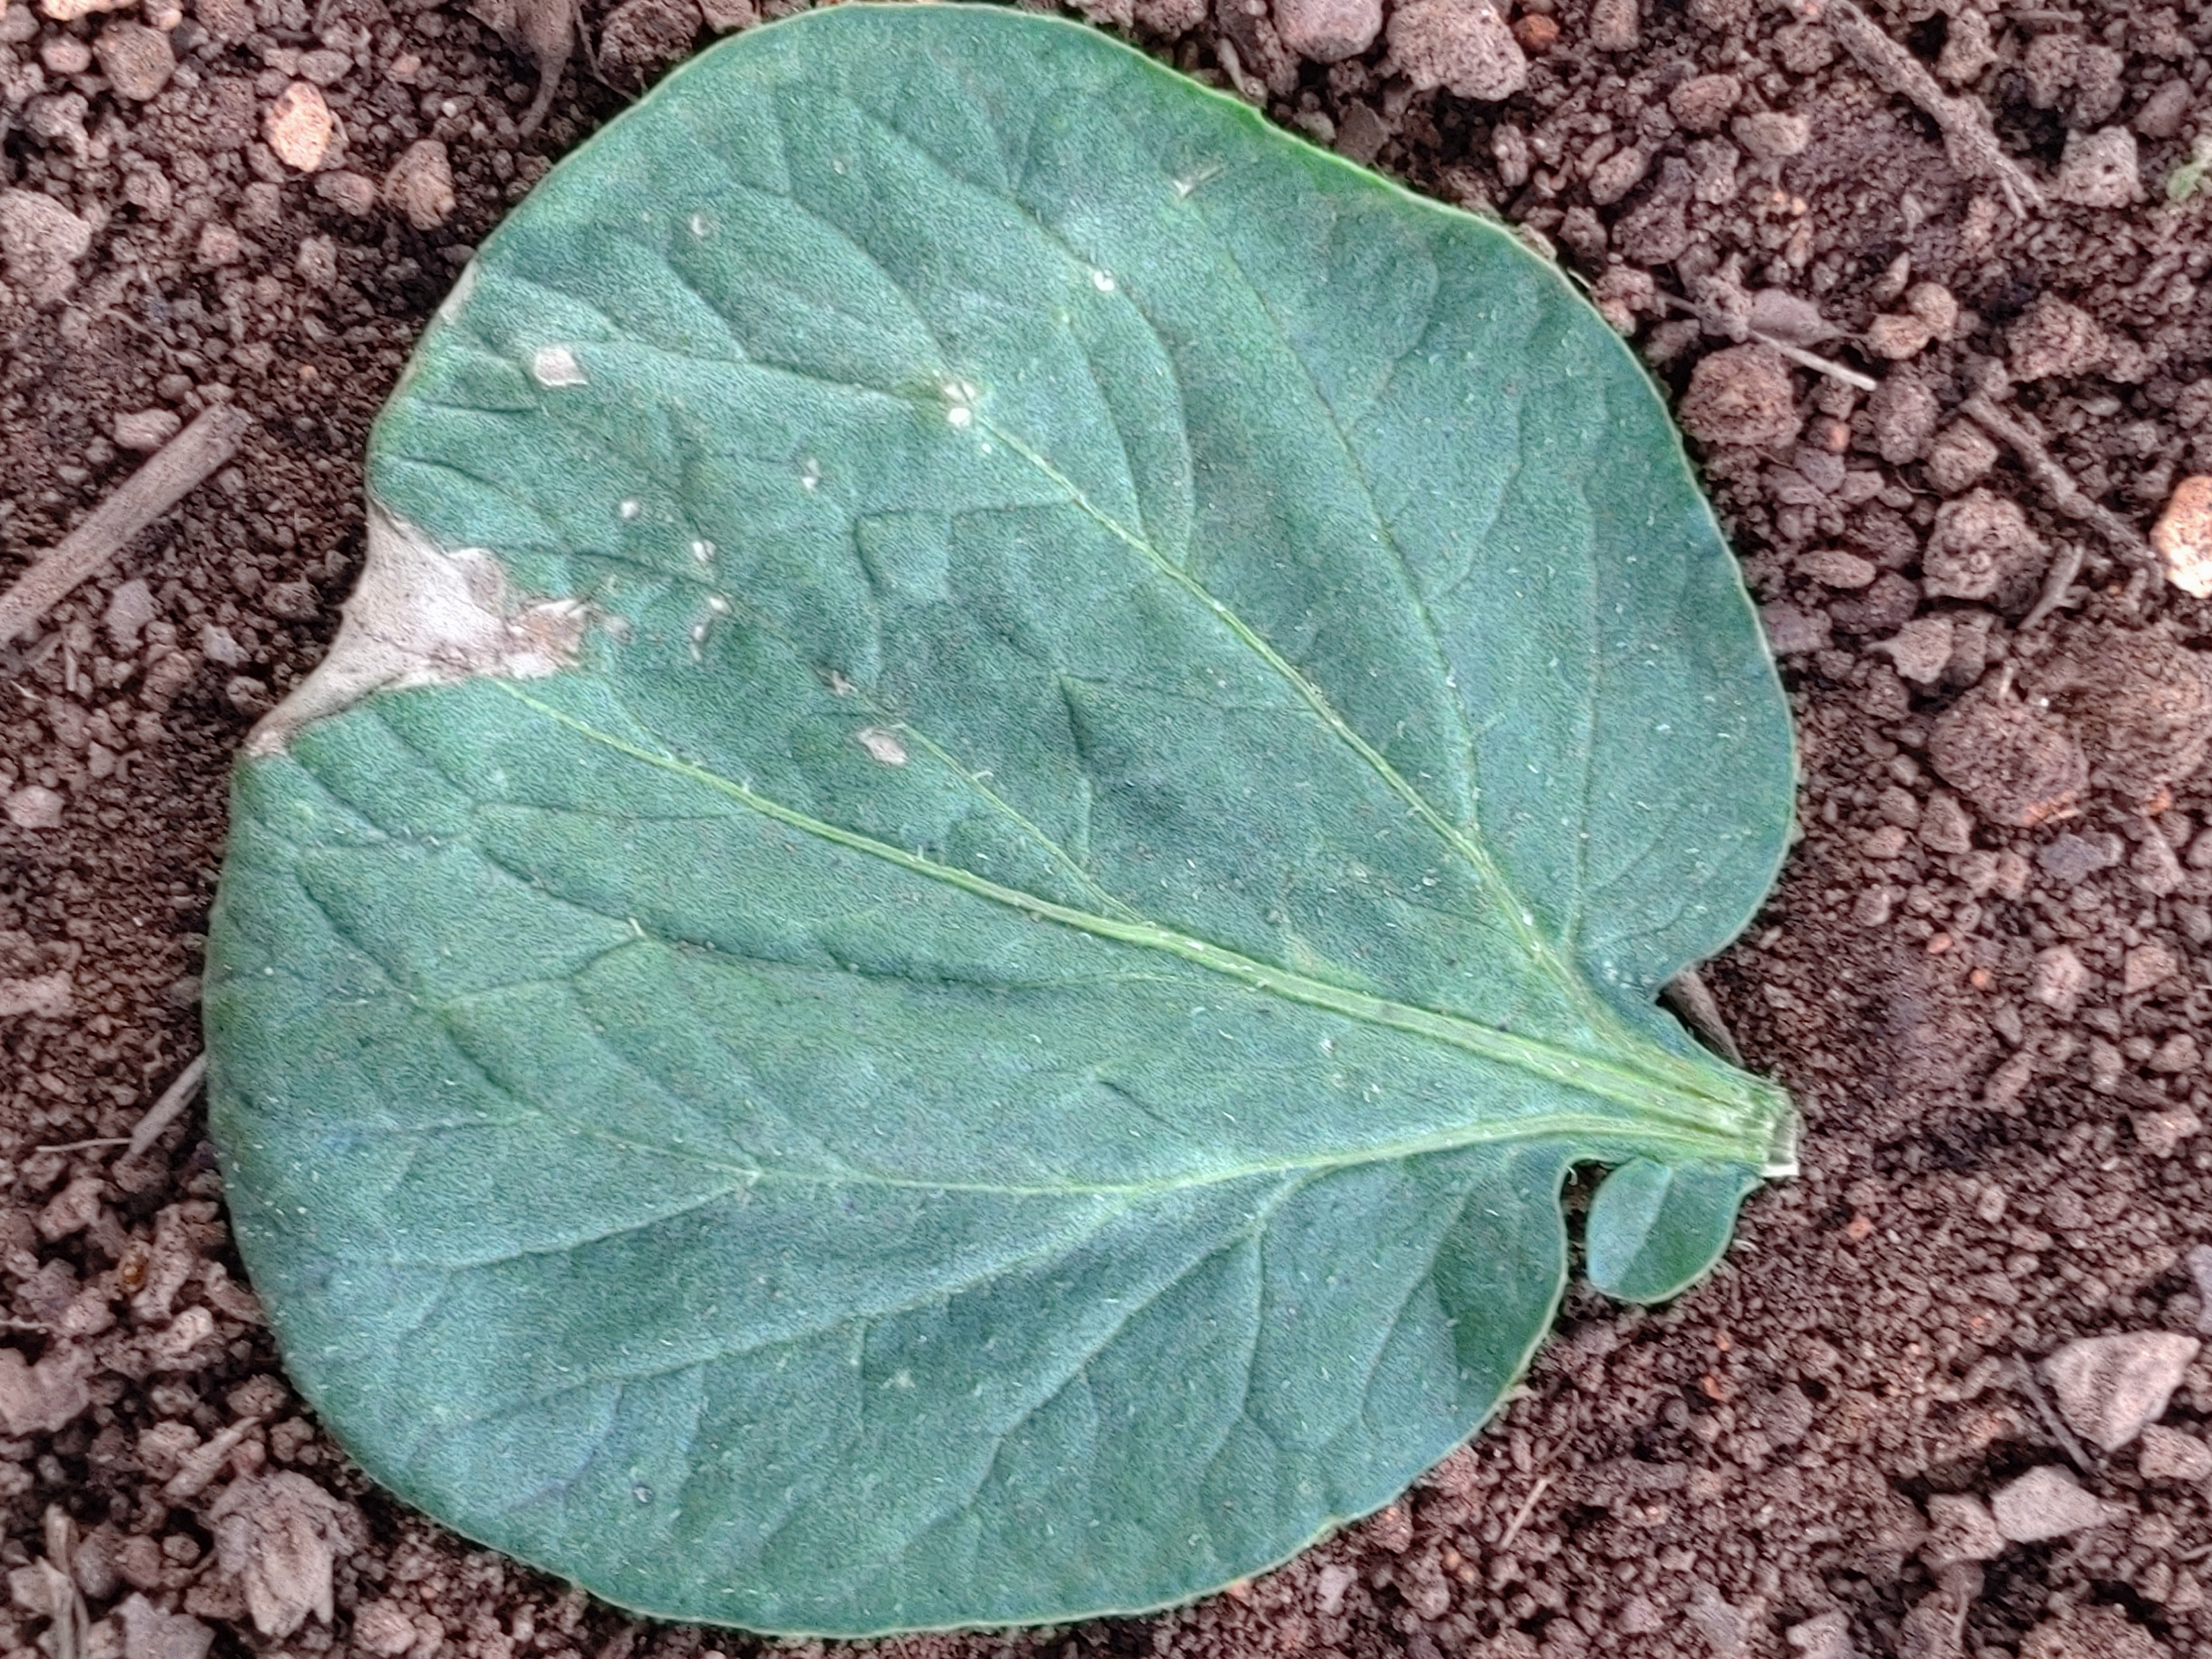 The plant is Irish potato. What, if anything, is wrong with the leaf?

early blight
